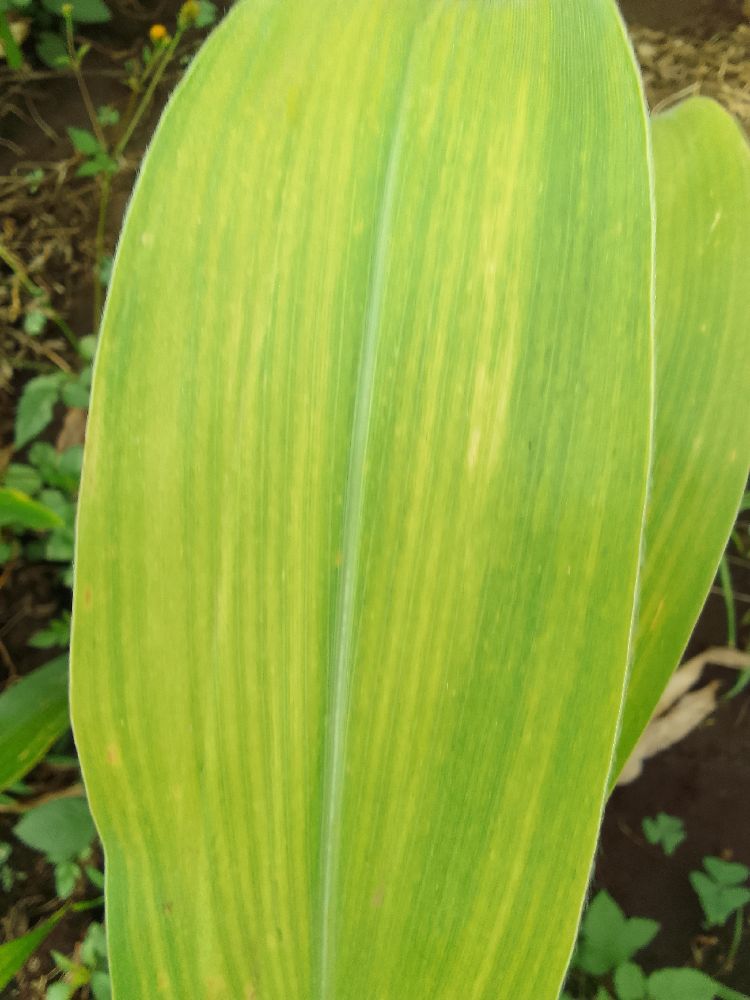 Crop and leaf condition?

maize, maize lethal necrosis
